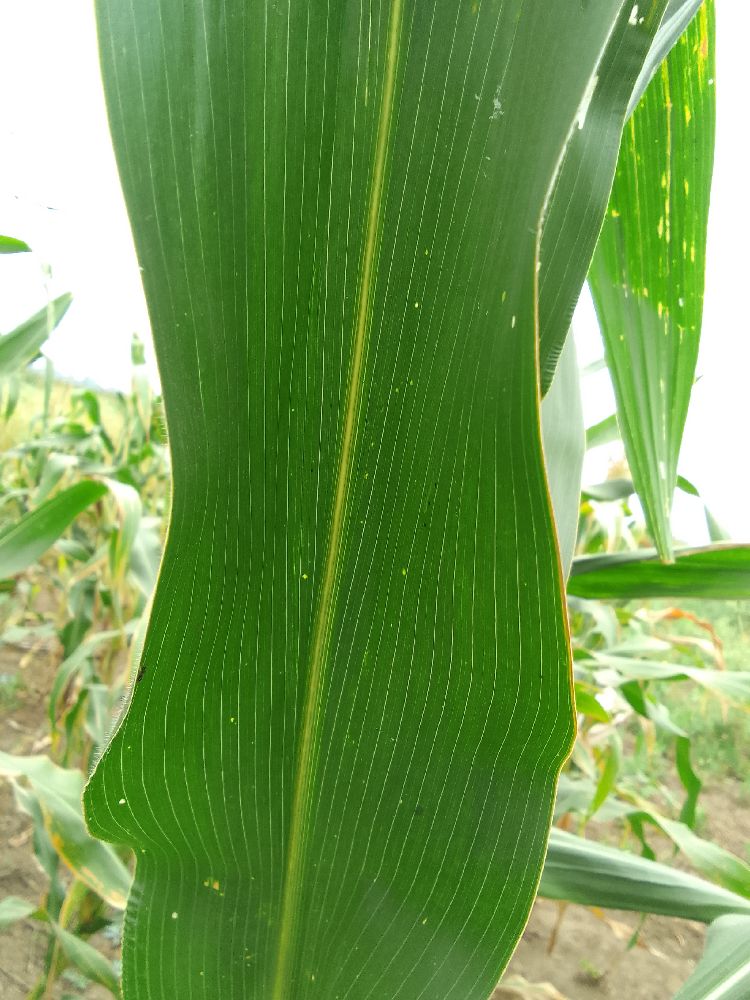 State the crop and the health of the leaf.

maize, healthy
